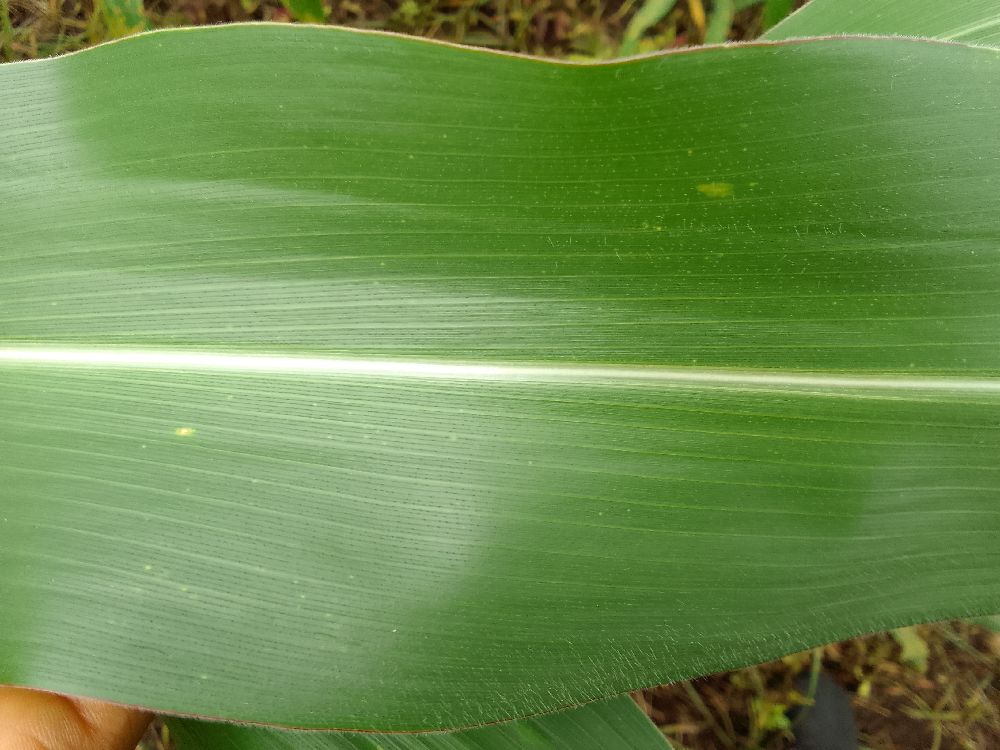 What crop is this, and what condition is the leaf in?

maize, healthy
